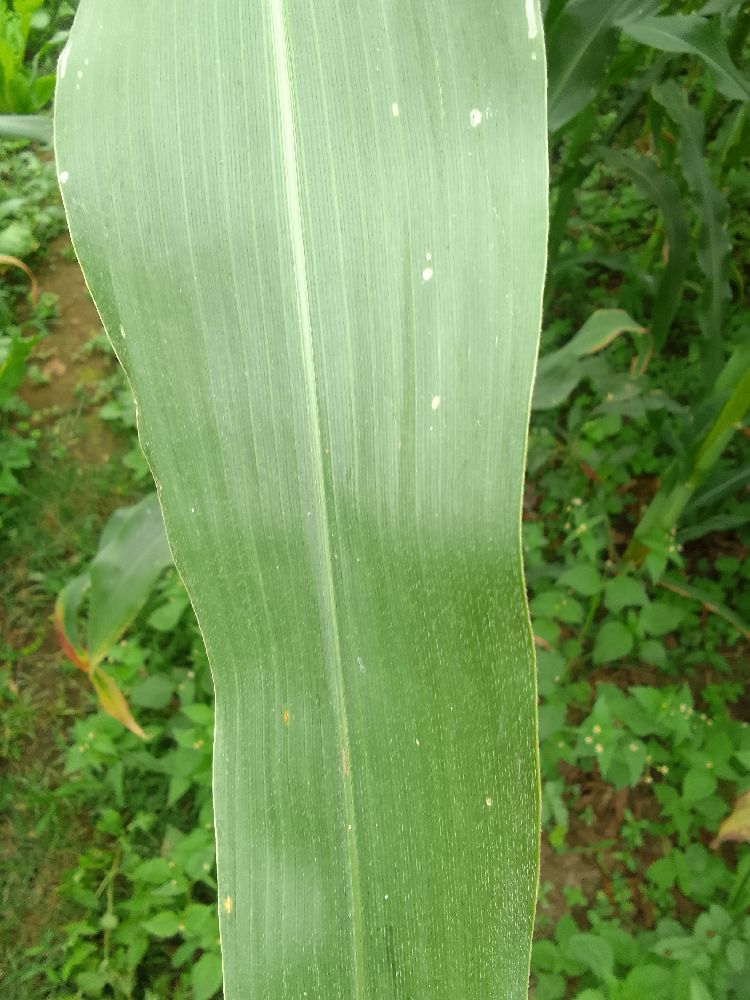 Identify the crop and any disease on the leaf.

maize, healthy
